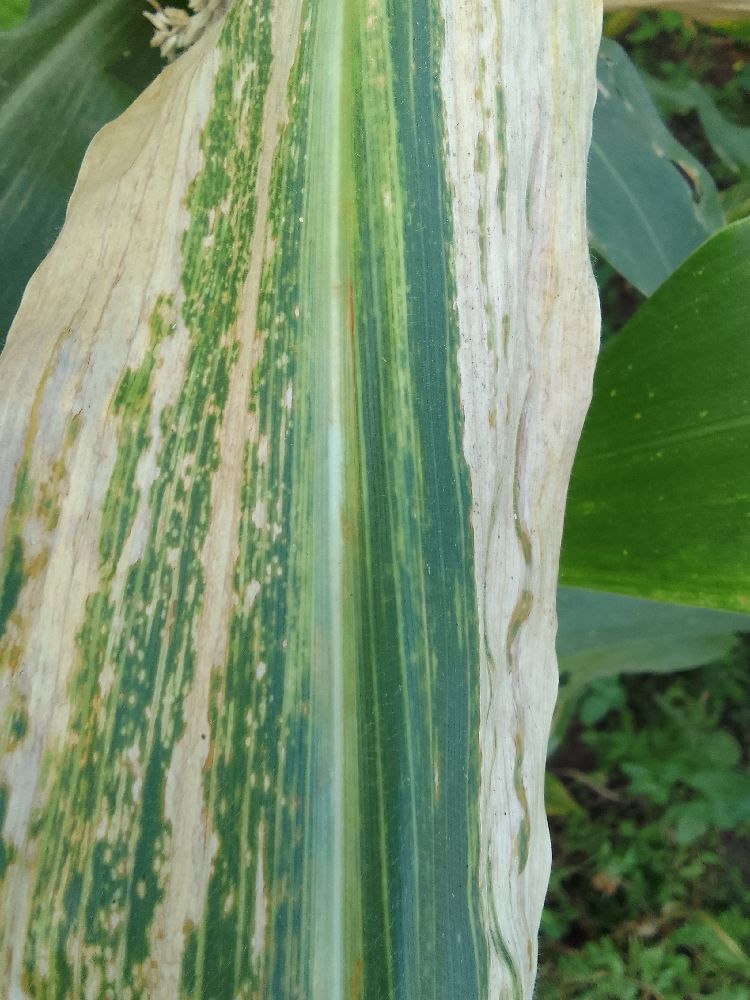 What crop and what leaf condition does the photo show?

maize, maize lethal necrosis
